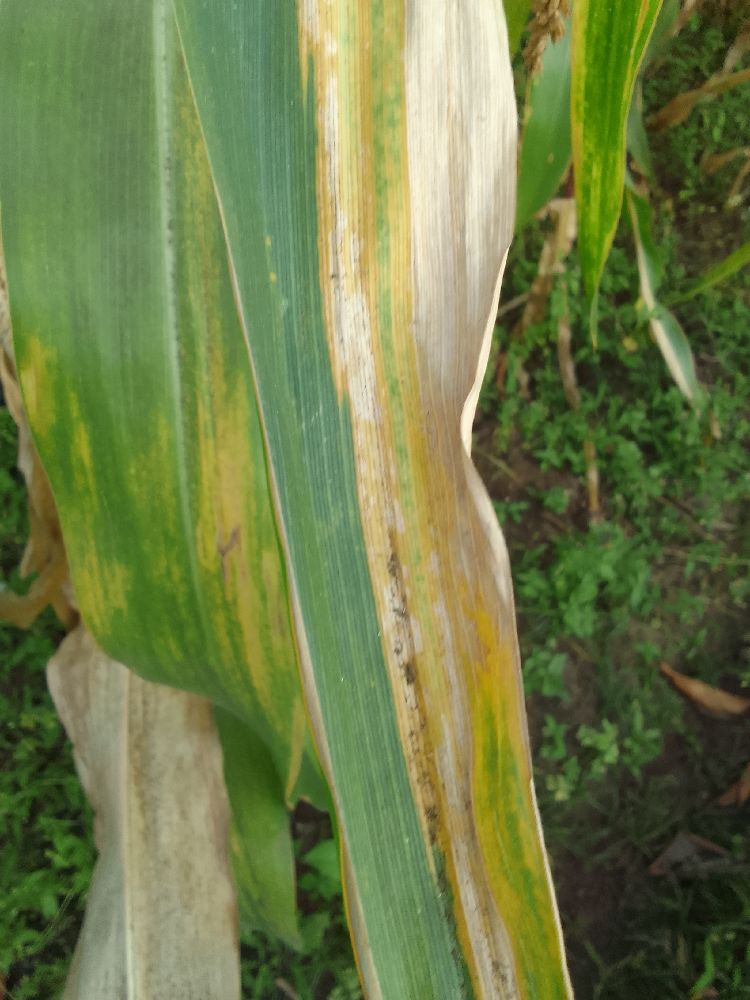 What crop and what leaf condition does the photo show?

maize, maize lethal necrosis
